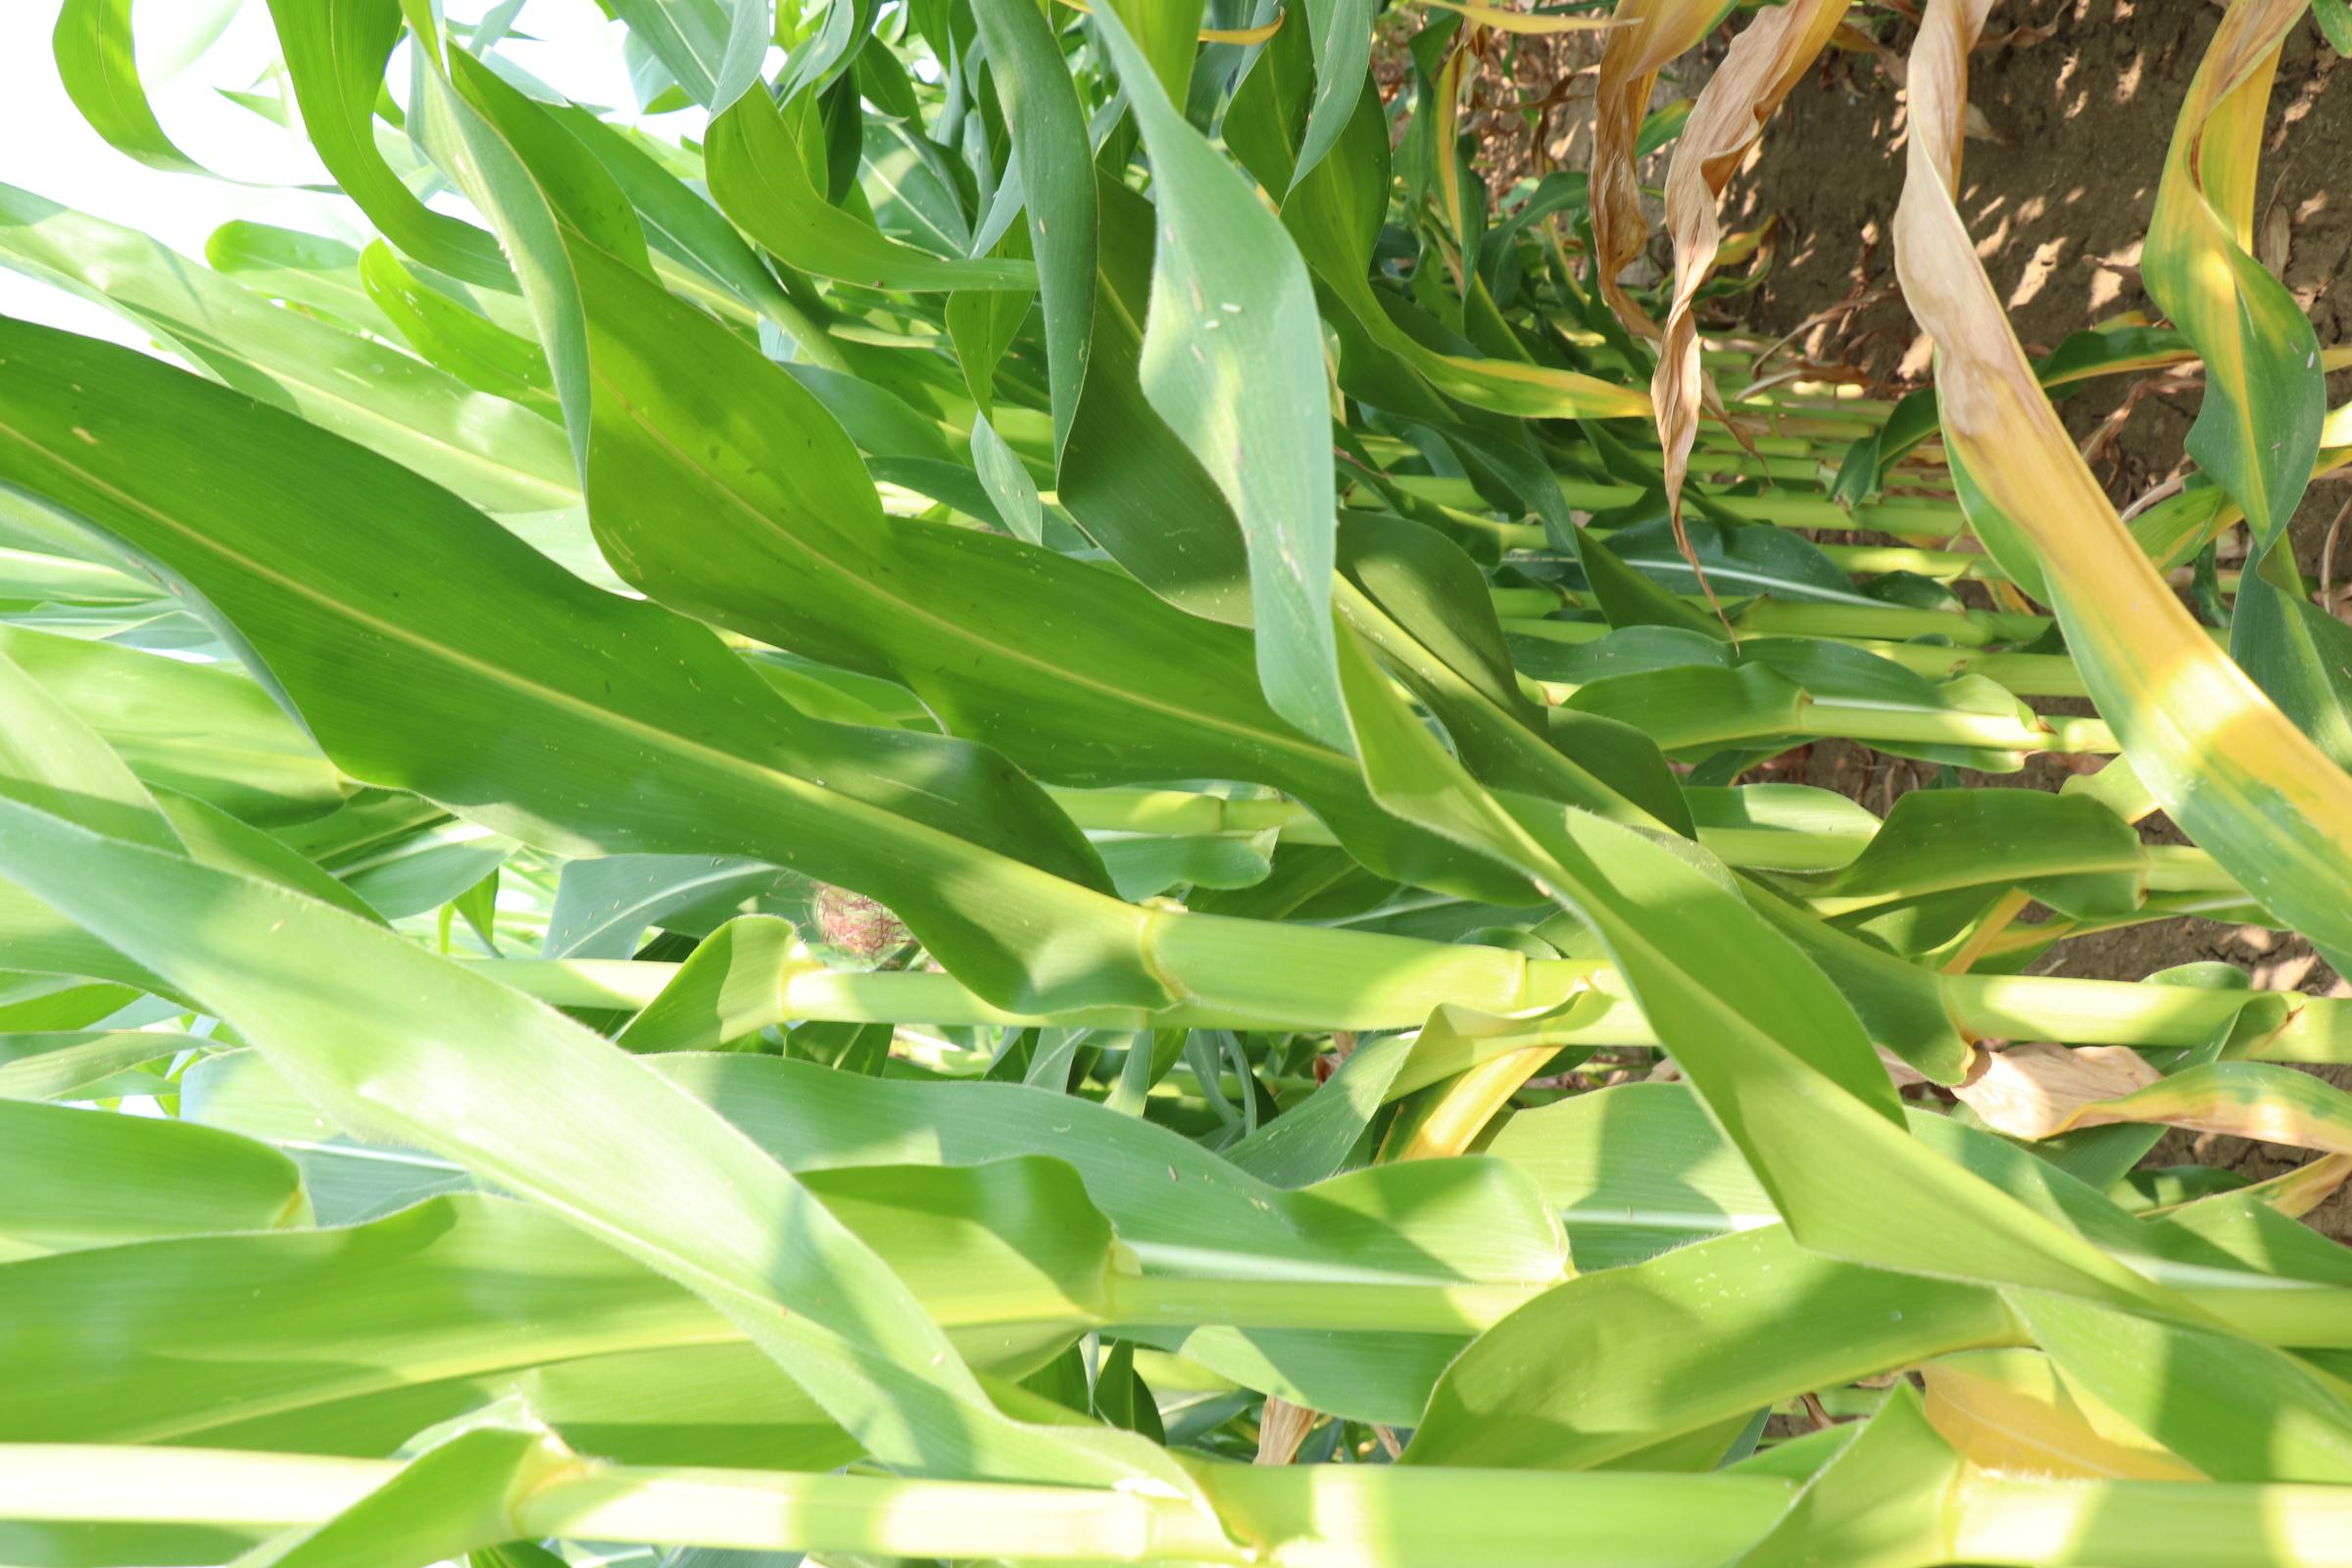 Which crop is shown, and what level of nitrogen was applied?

maize, reduced nitrogen fertilisation
